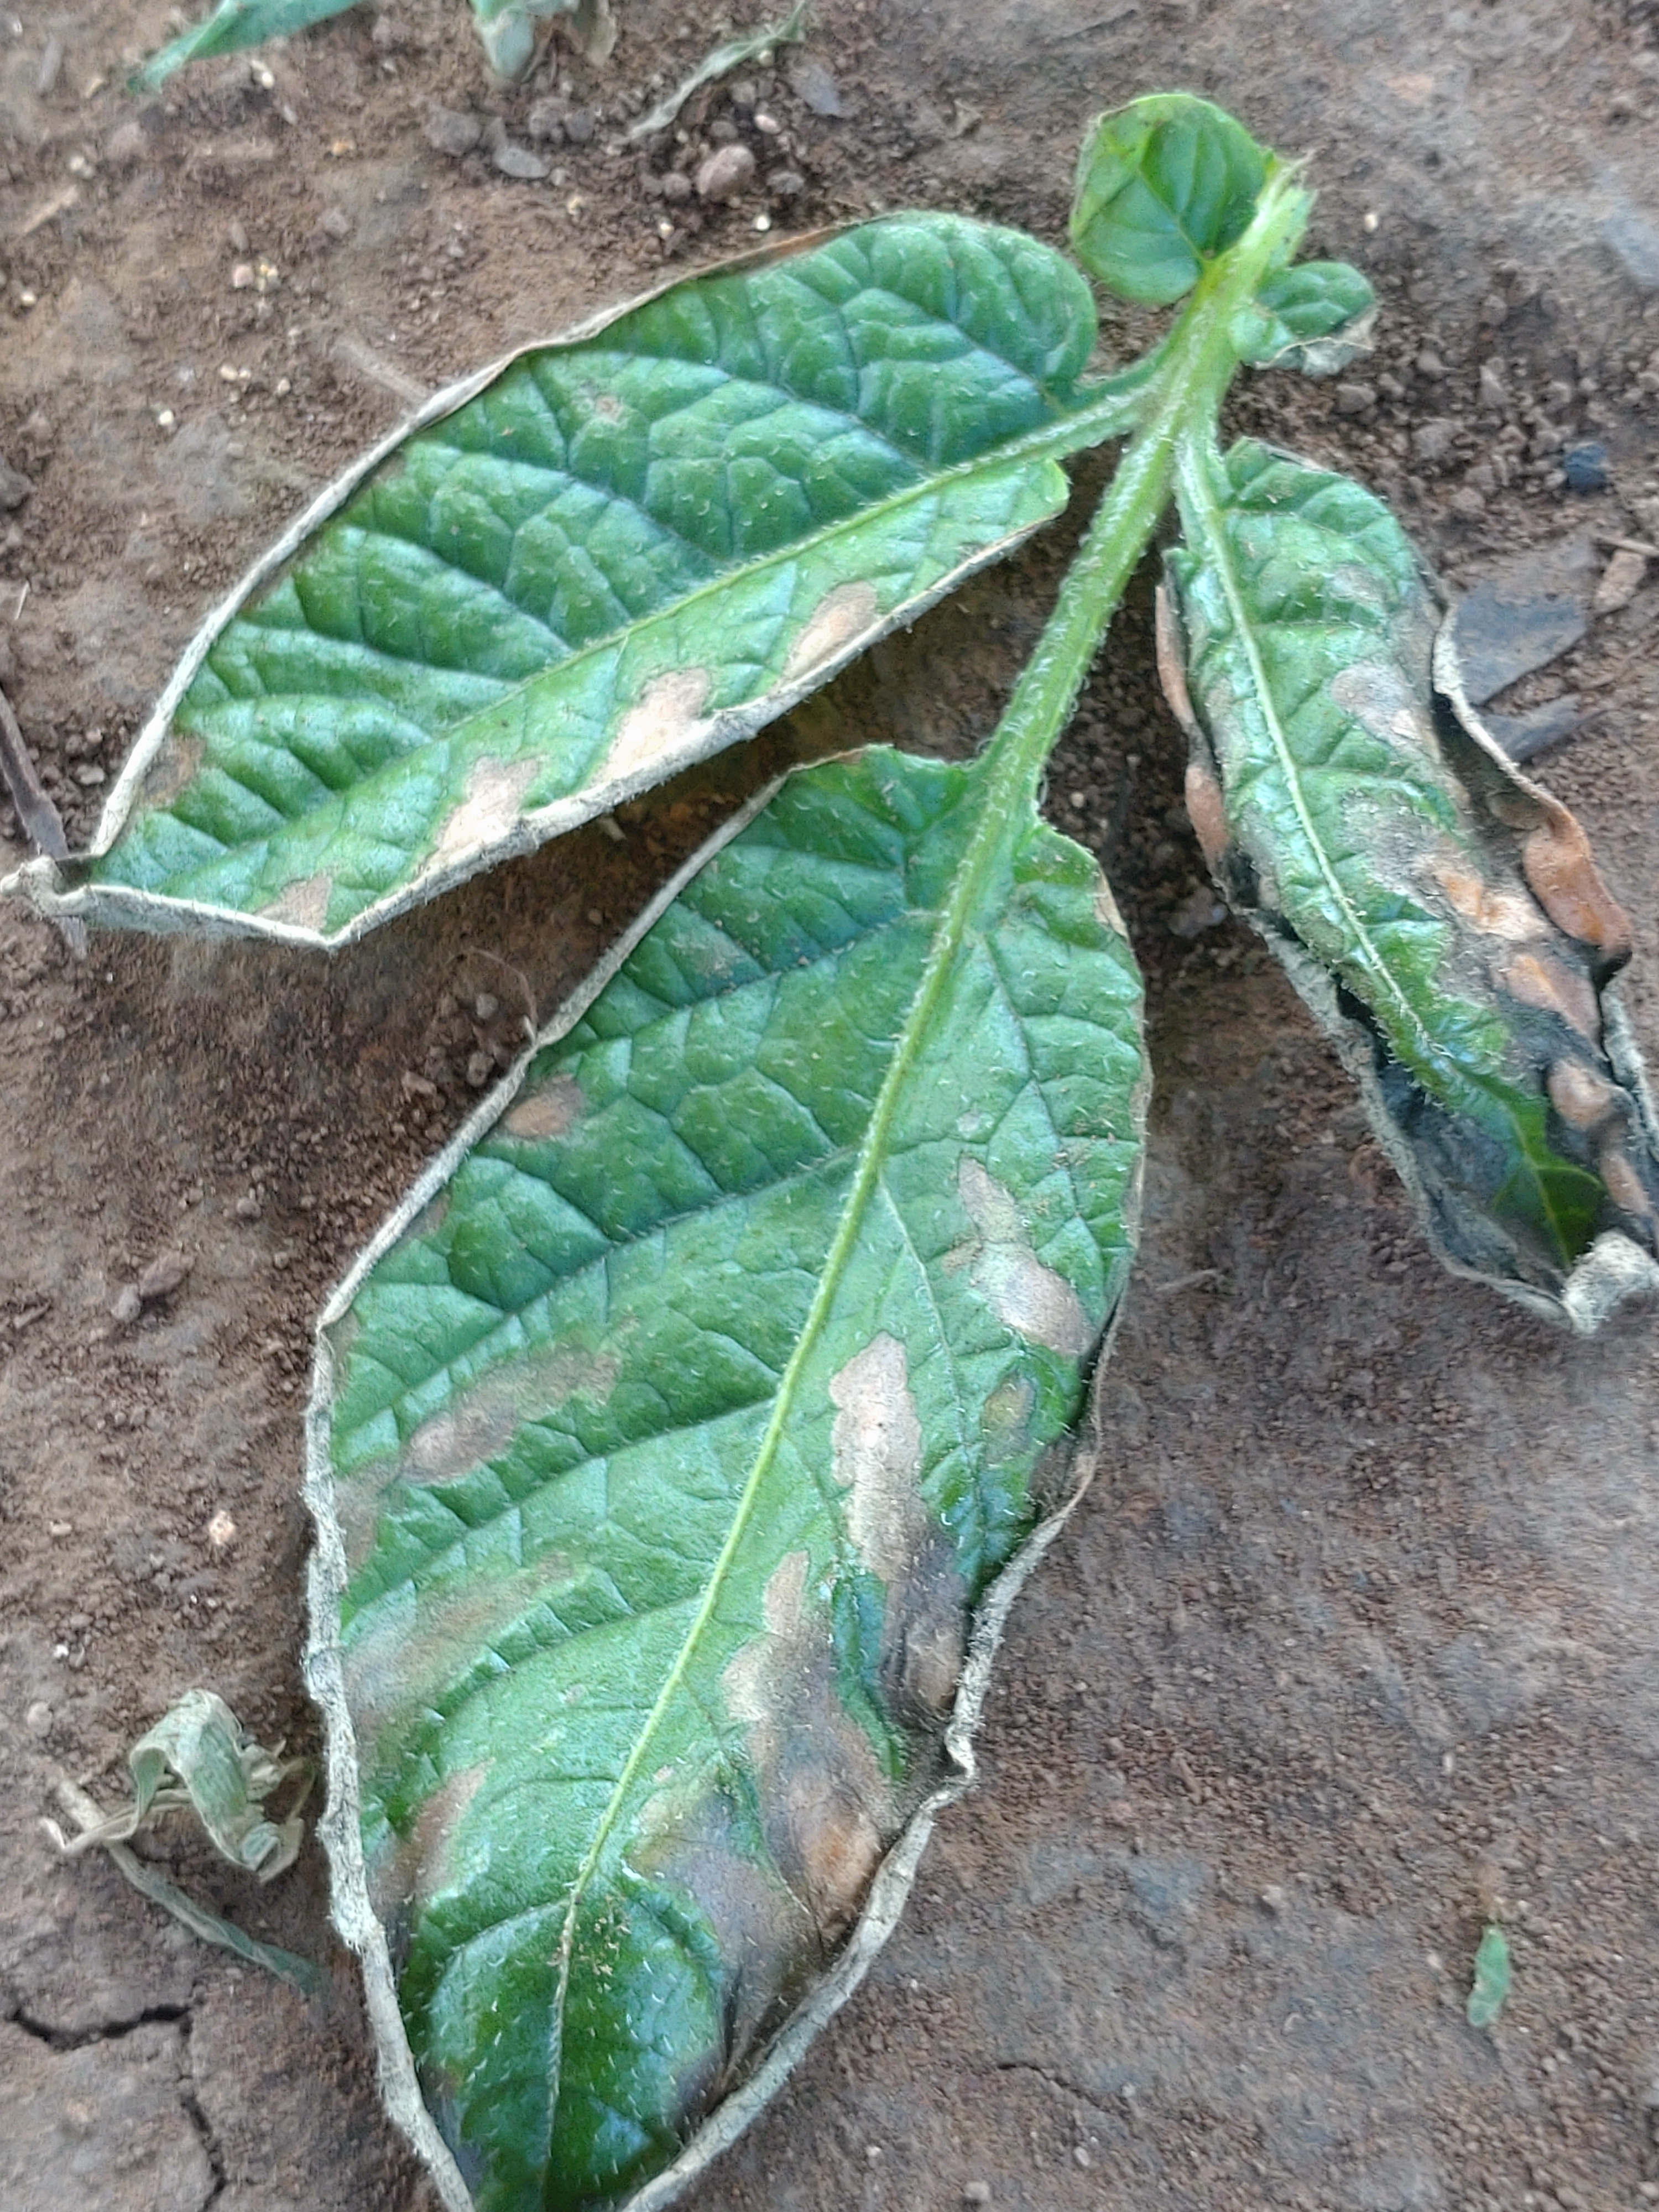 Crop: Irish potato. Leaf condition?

early blight
